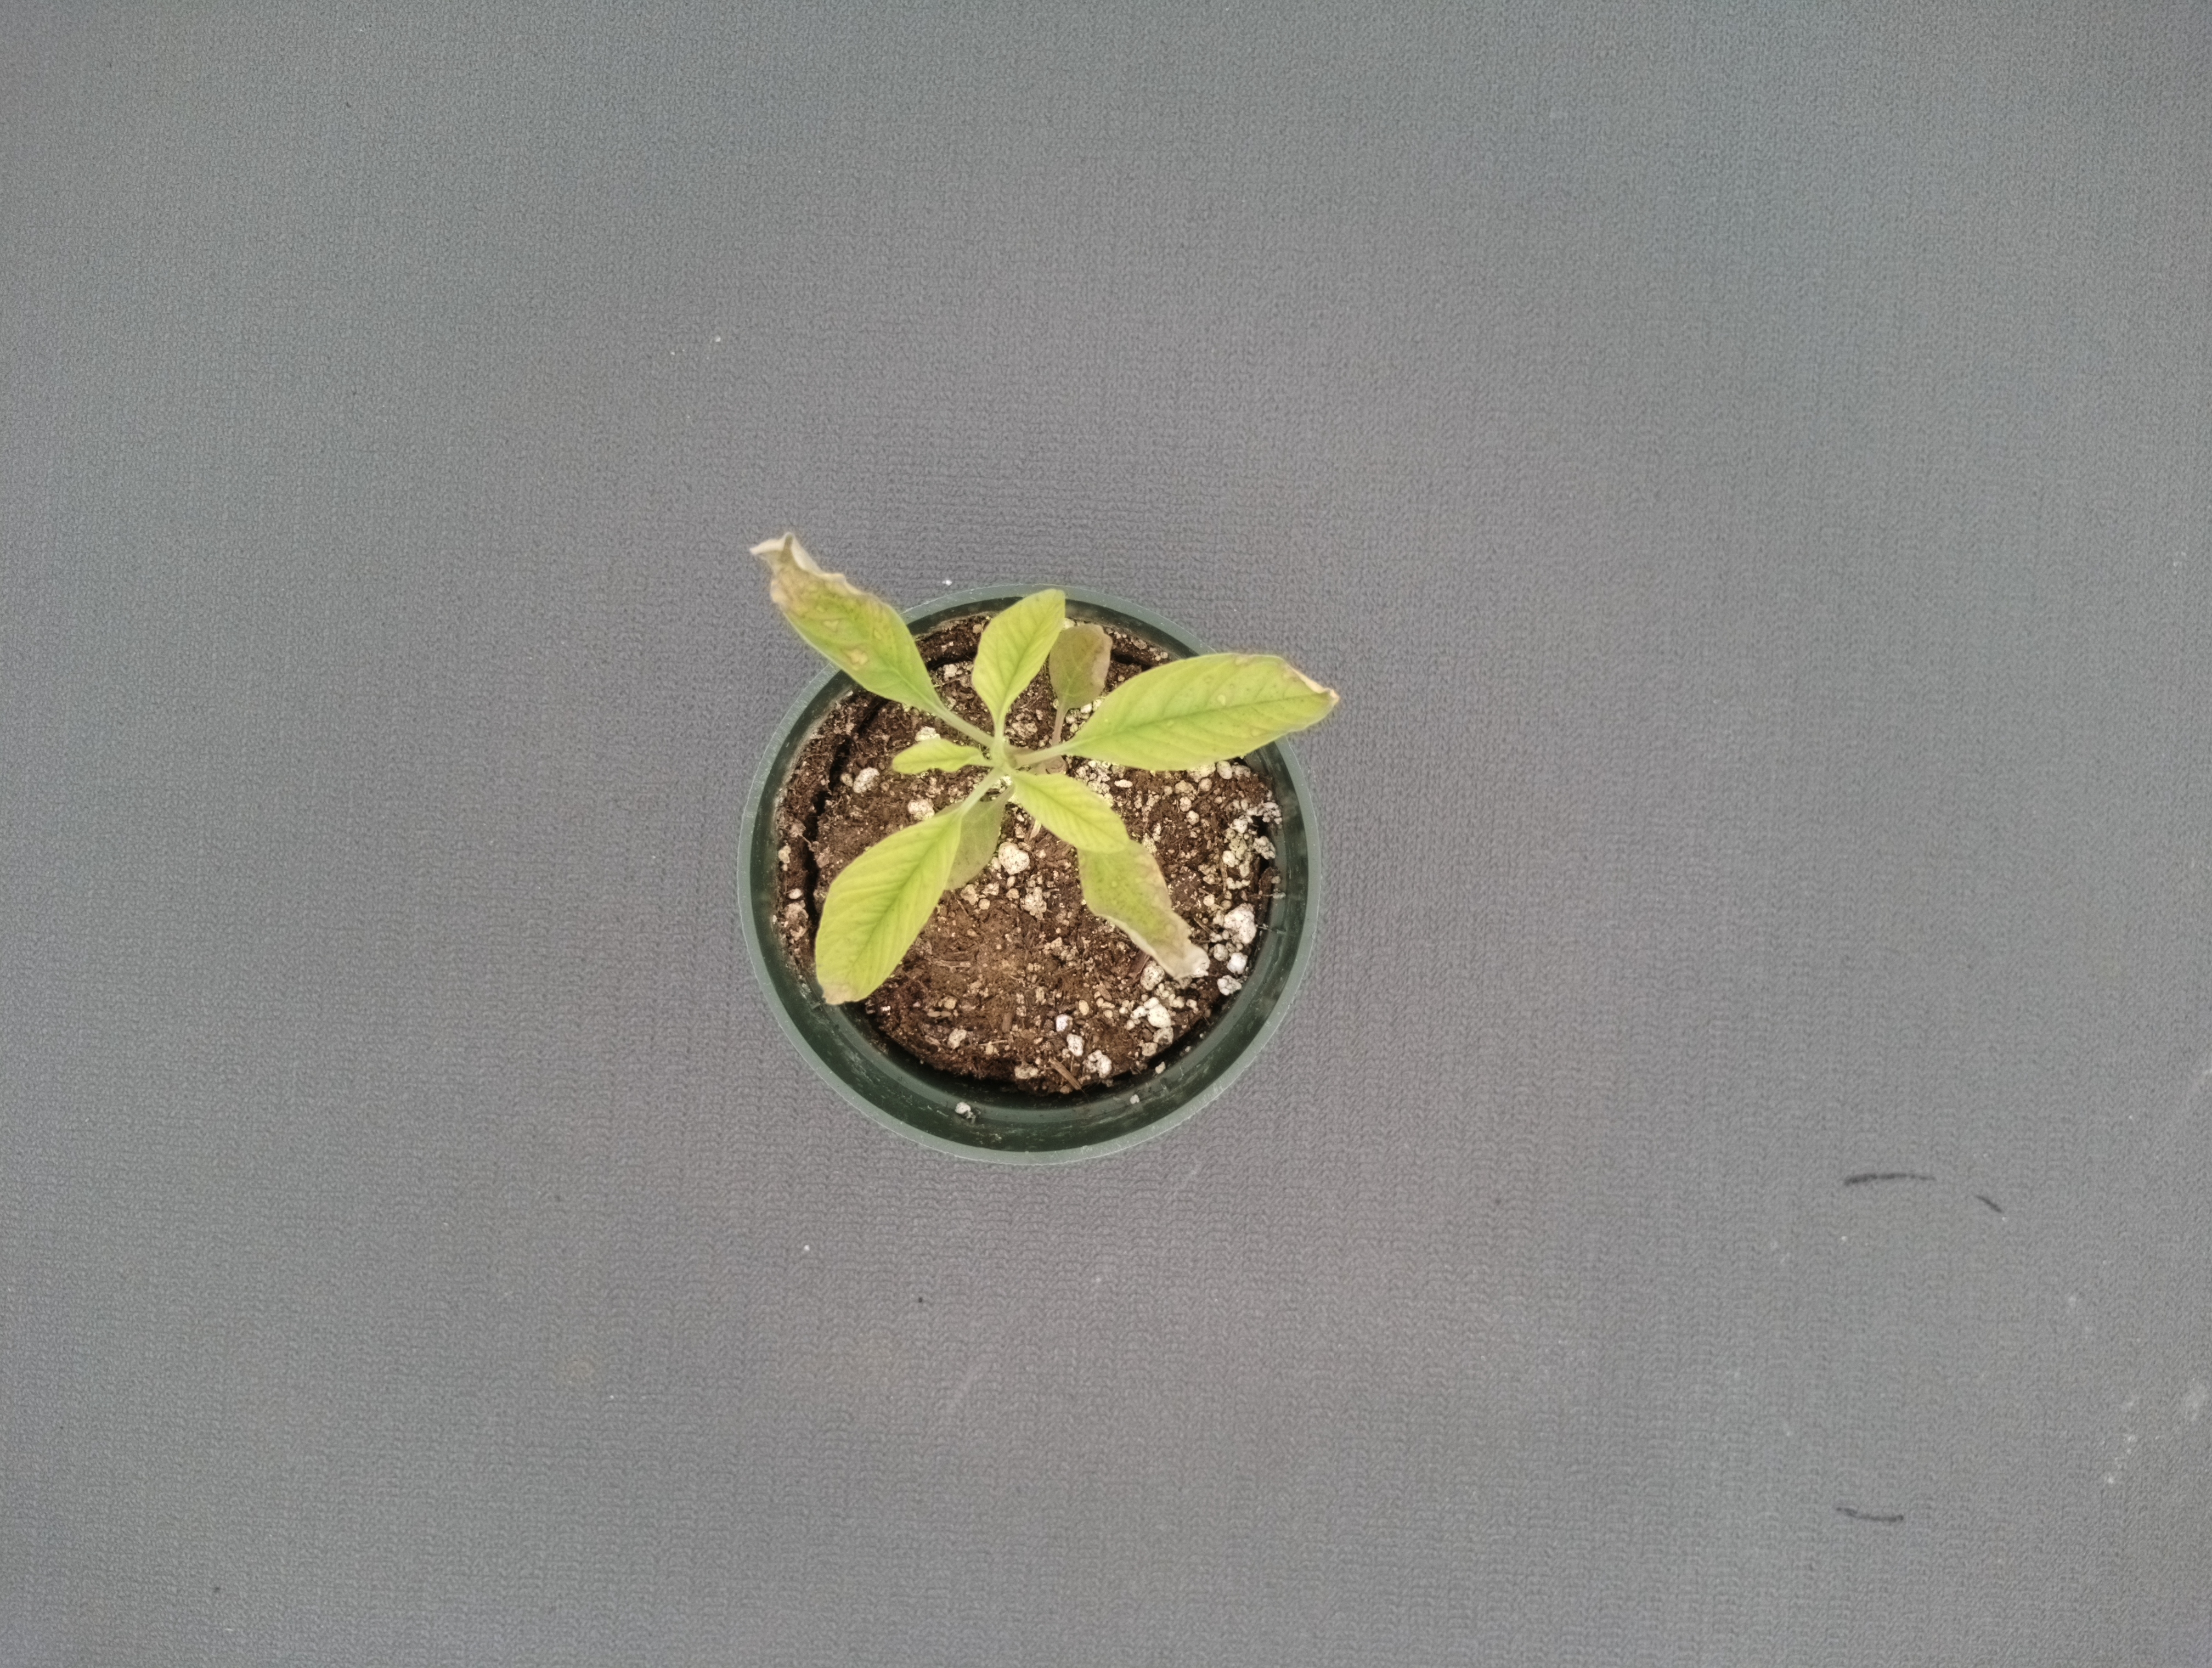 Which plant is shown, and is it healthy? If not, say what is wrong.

waterhemp, chlorosis necrosis
